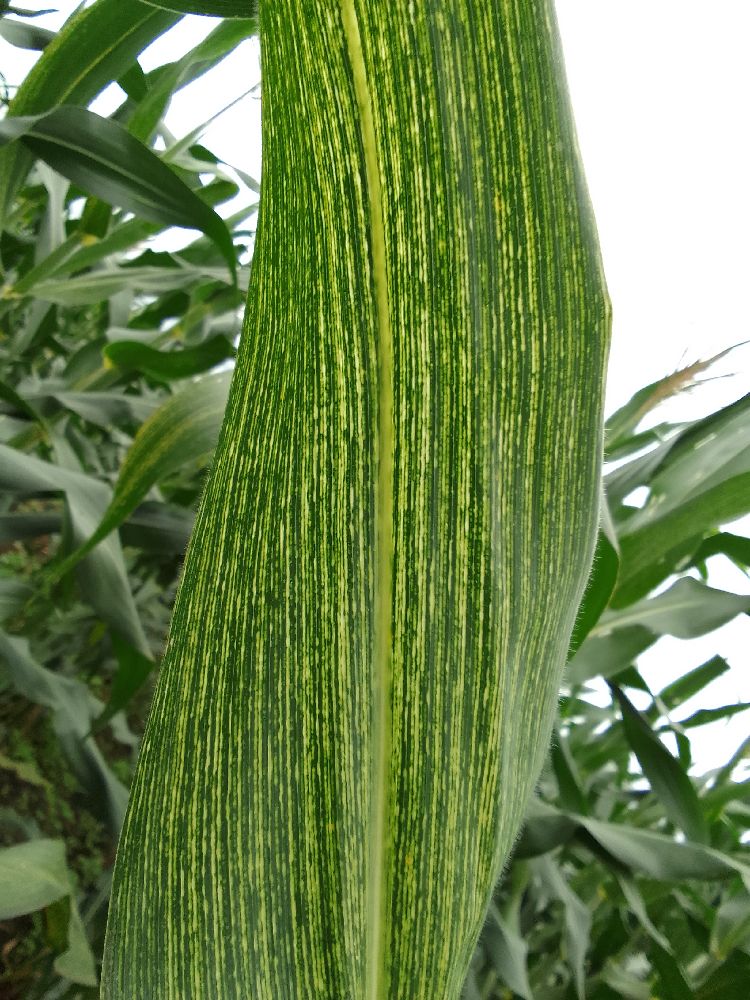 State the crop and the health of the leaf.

maize, maize streak virus
